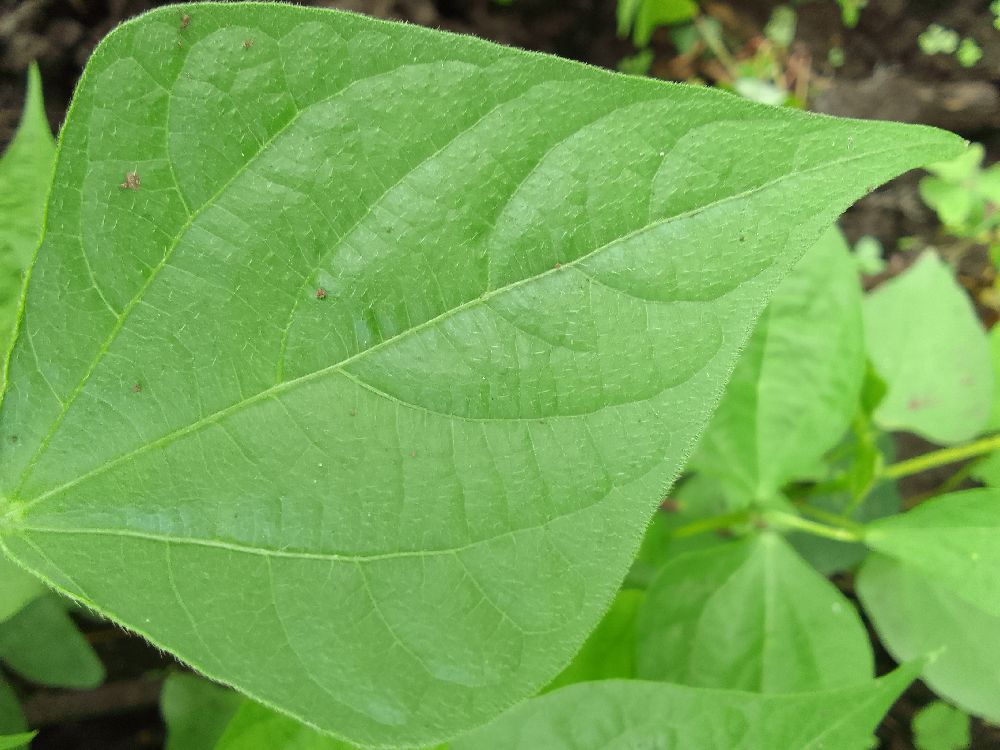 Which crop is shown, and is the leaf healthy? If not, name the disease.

common bean, healthy
